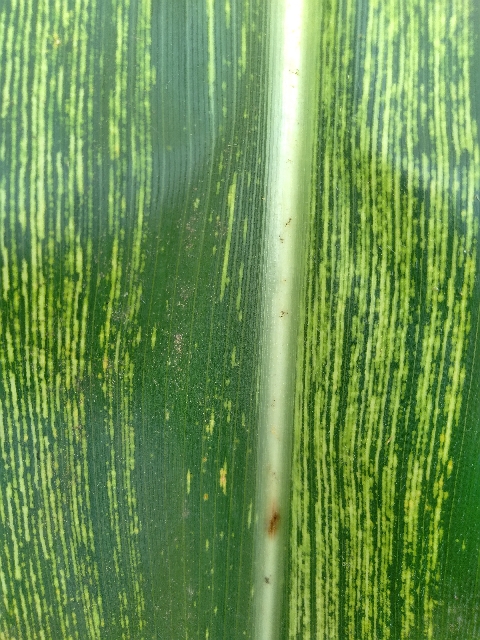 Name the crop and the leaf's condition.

maize, maize streak virus
